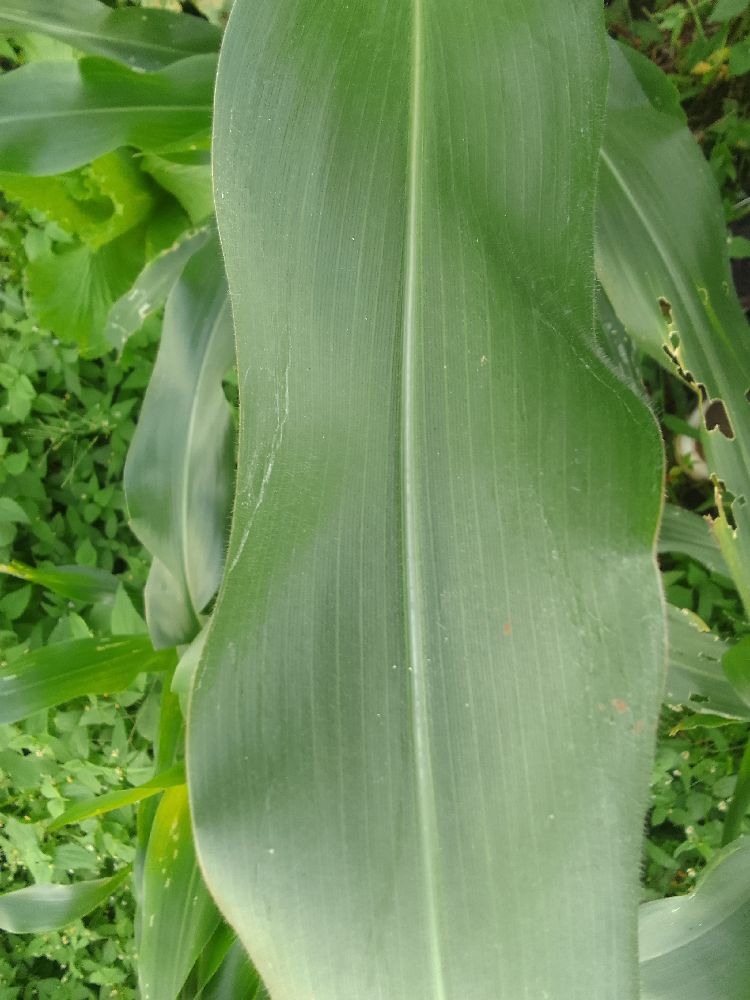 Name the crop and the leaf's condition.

maize, healthy
